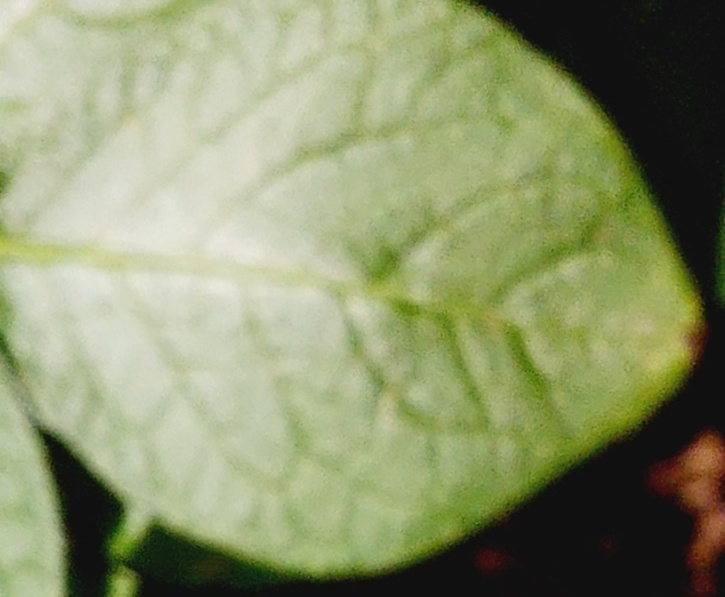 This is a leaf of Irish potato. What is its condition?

healthy
